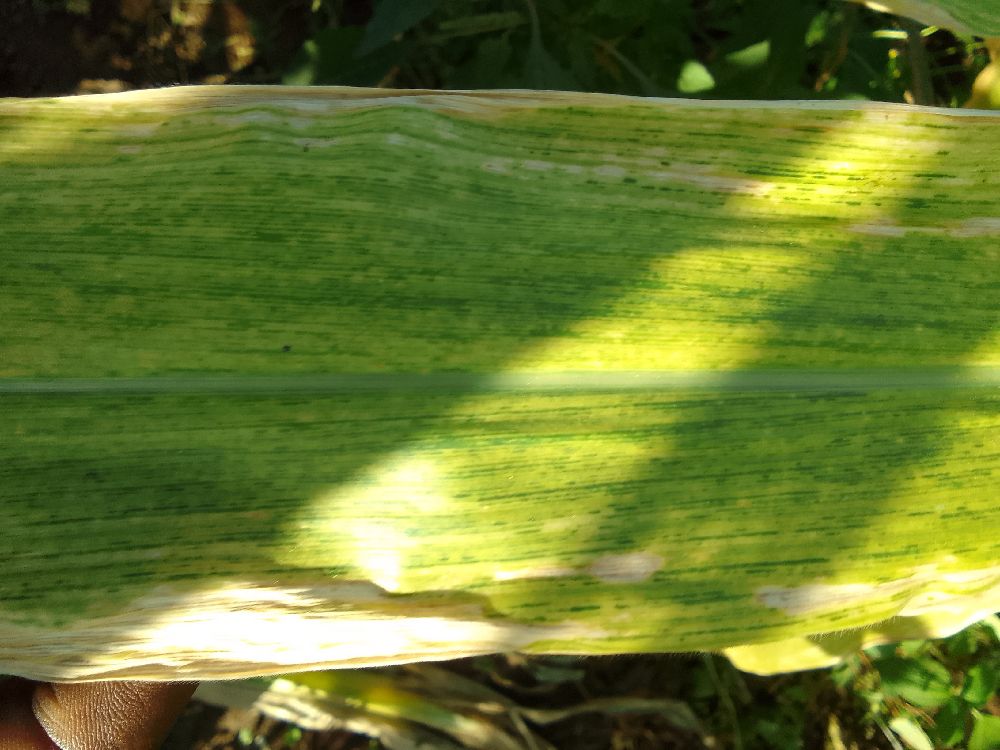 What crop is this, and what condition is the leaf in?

maize, maize lethal necrosis
